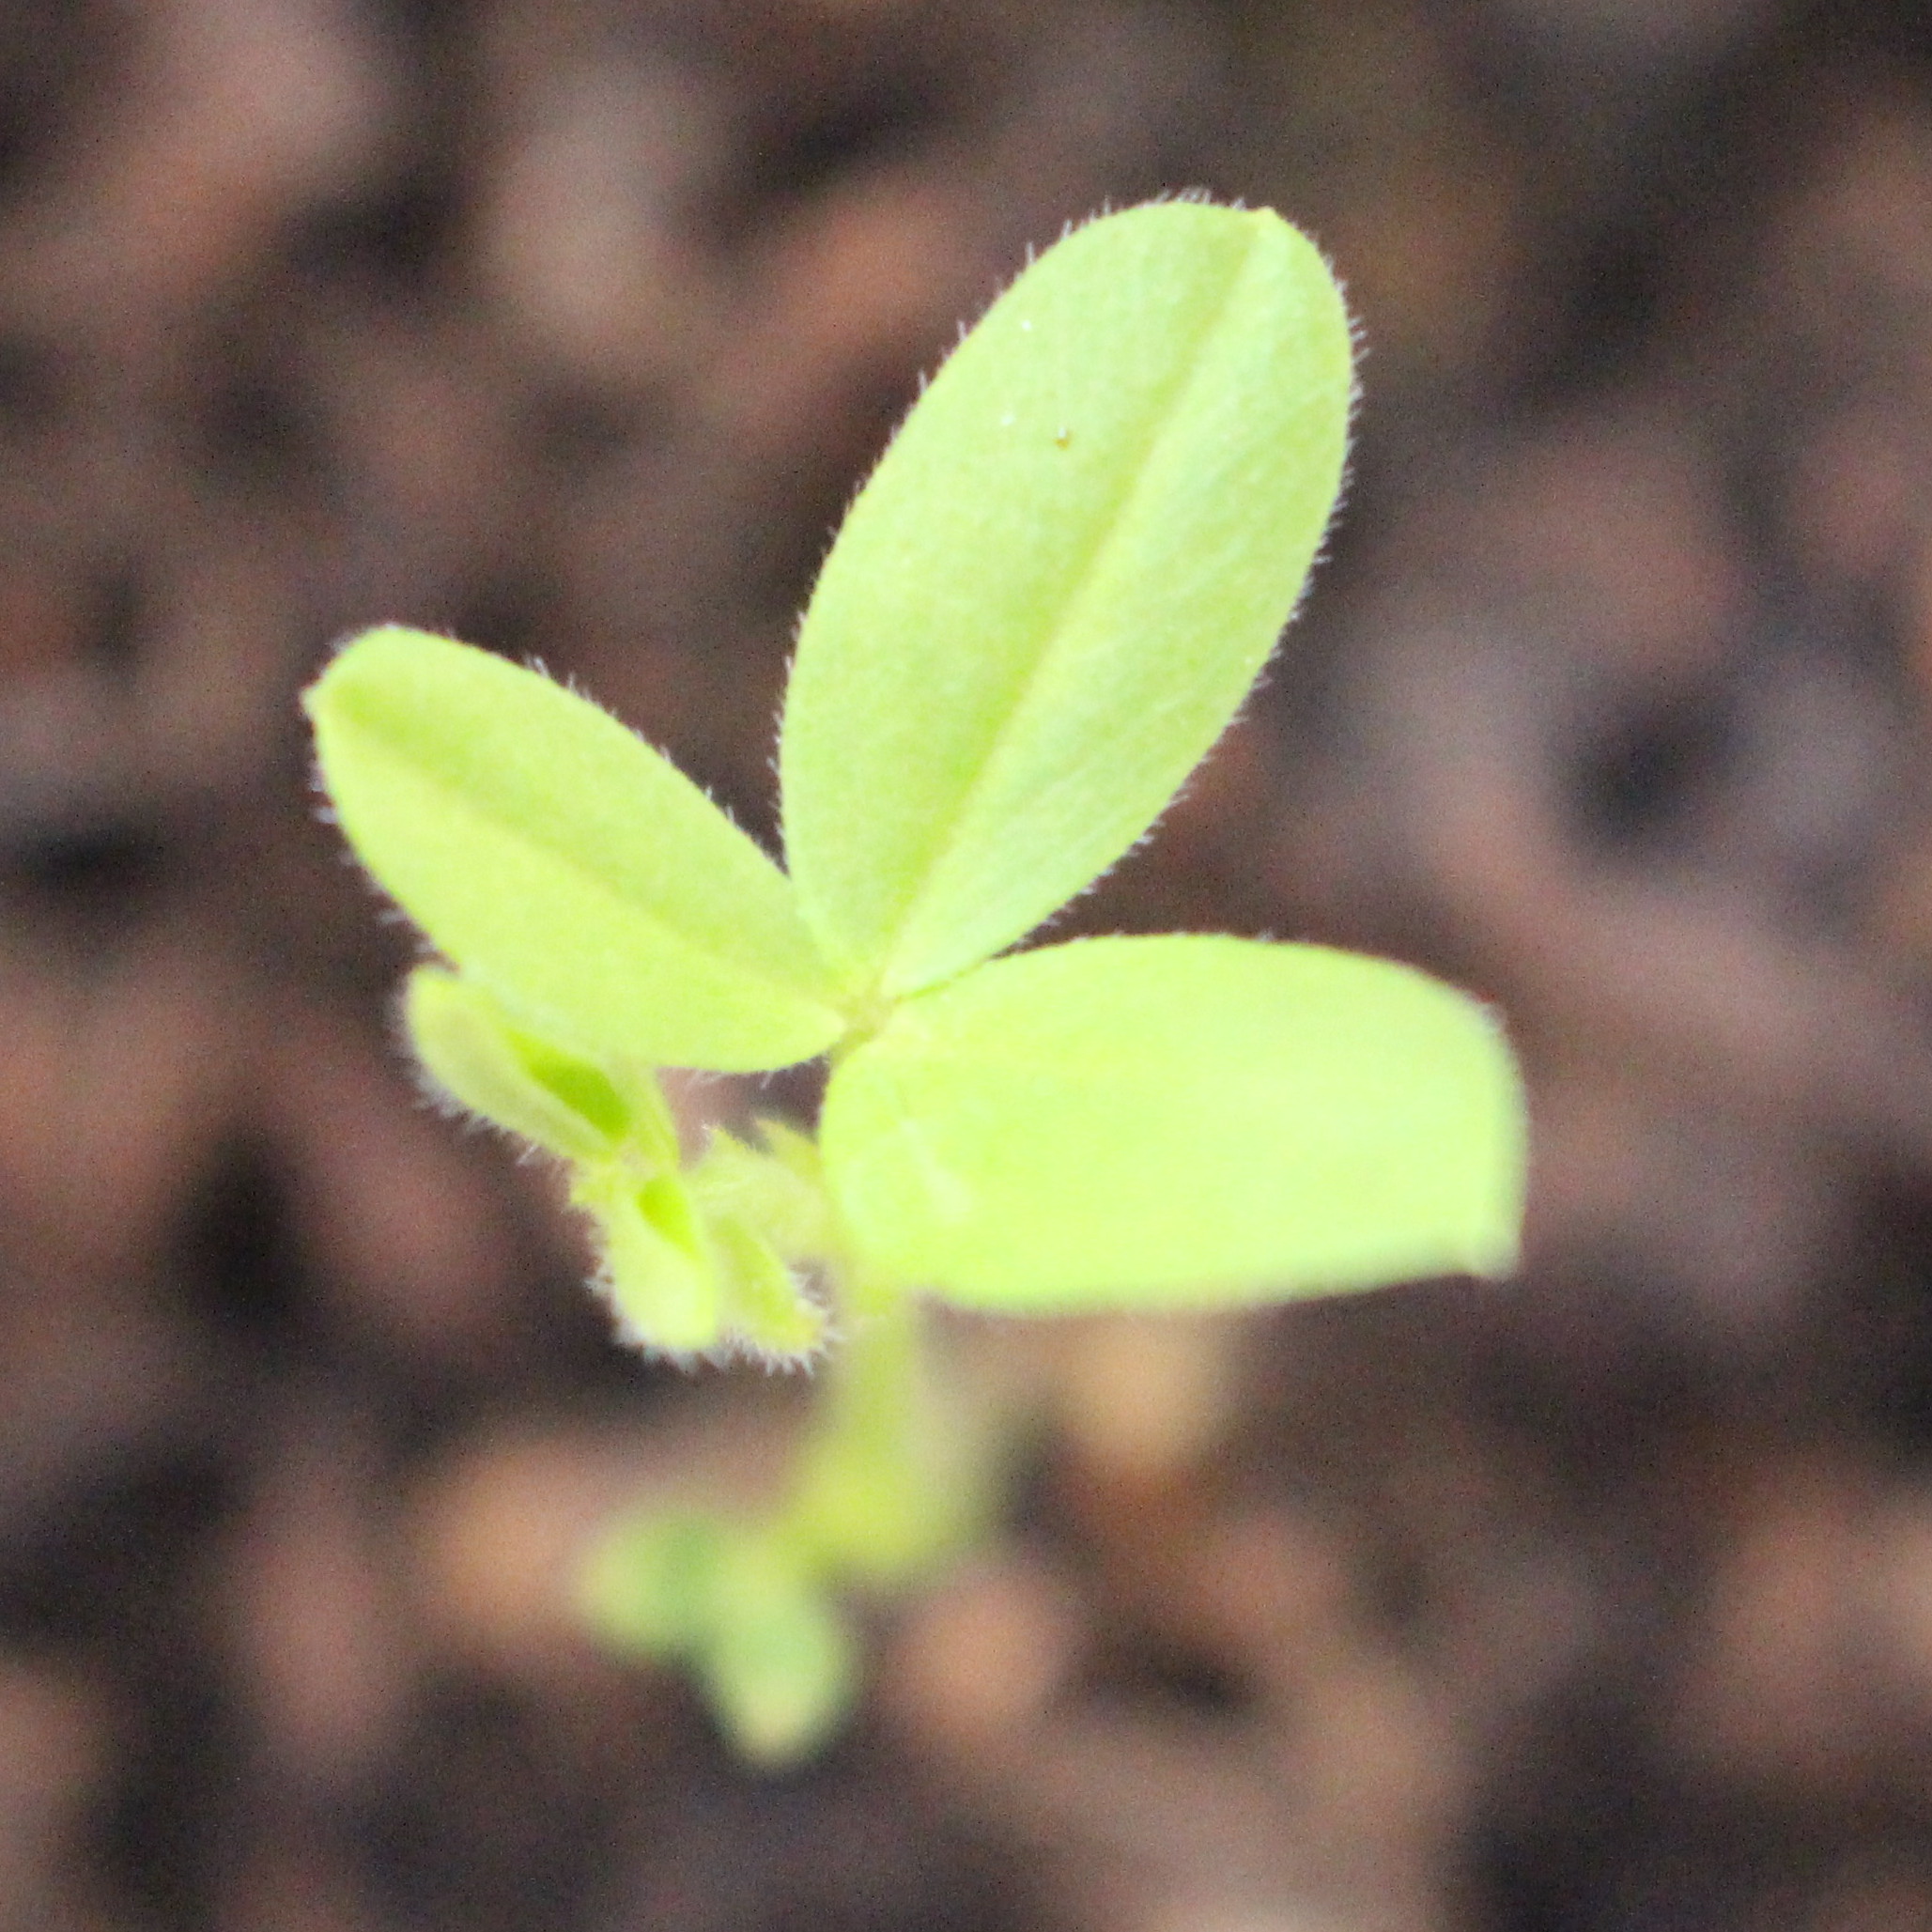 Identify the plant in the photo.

Vicia sativa
